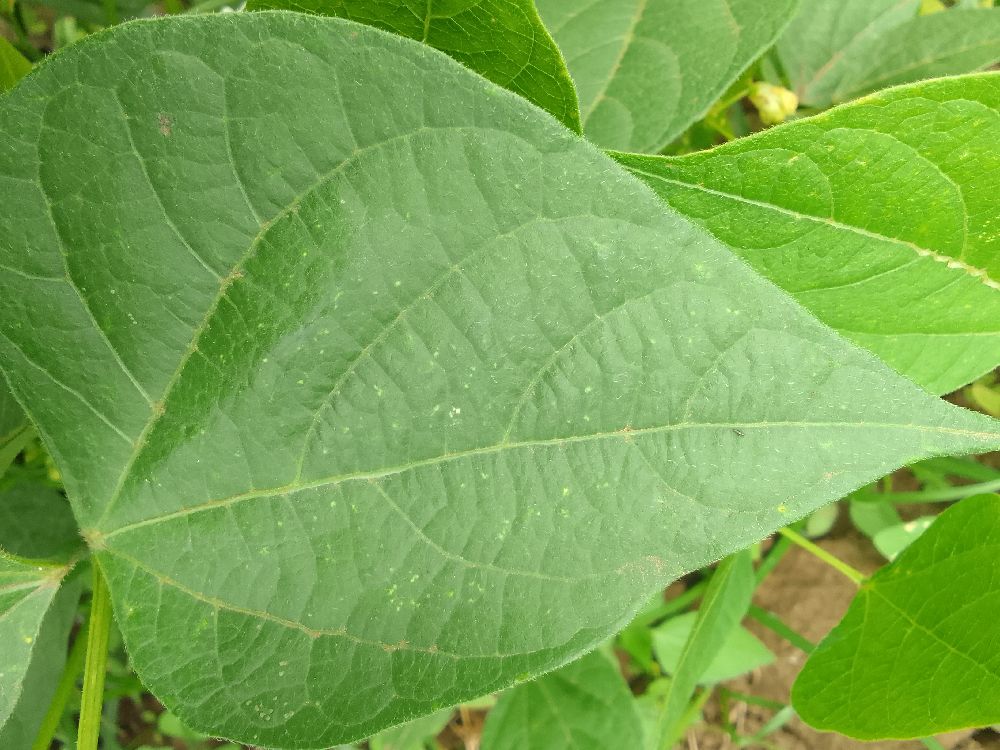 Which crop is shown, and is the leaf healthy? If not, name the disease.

common bean, healthy
